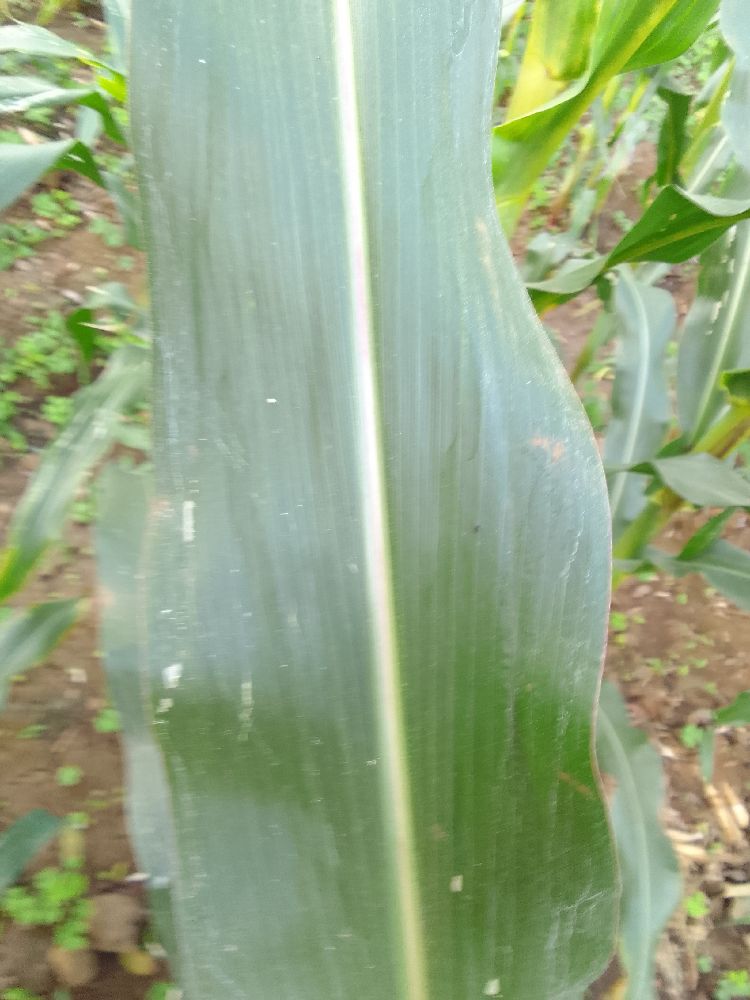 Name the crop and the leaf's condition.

maize, healthy
